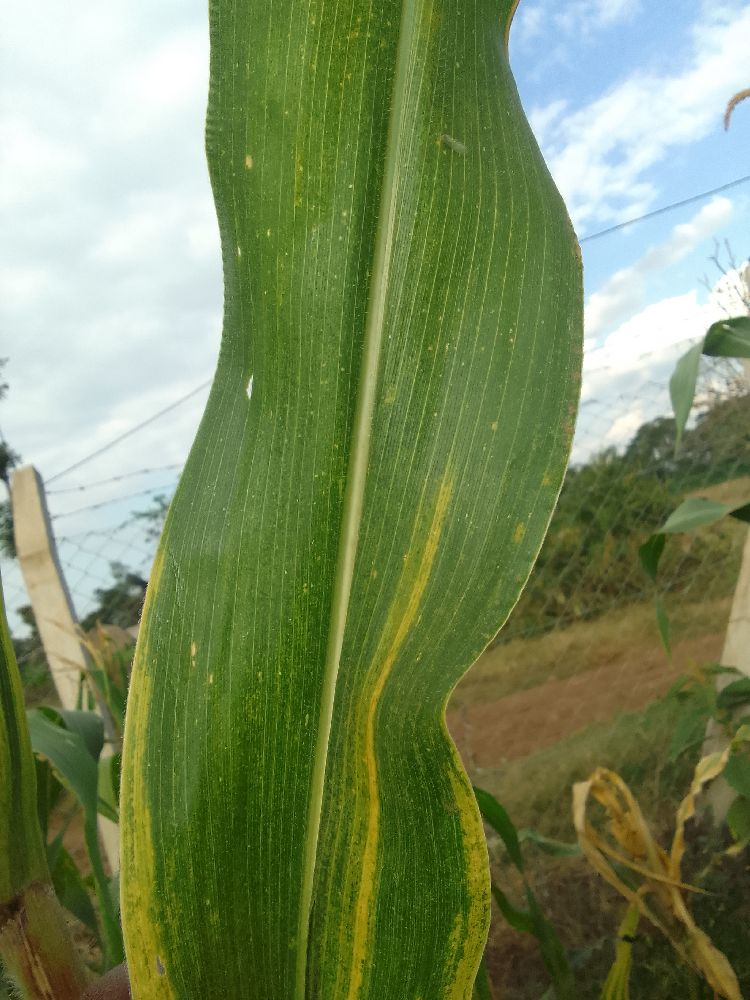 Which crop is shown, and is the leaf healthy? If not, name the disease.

maize, maize lethal necrosis
